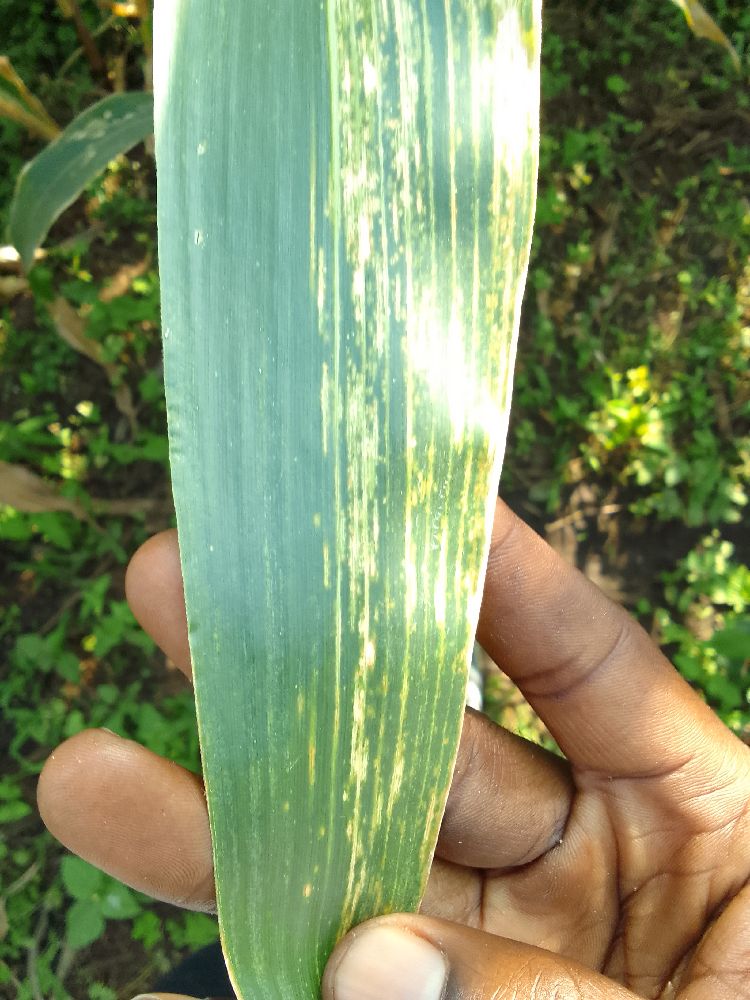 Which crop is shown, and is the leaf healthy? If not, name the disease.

maize, maize lethal necrosis
